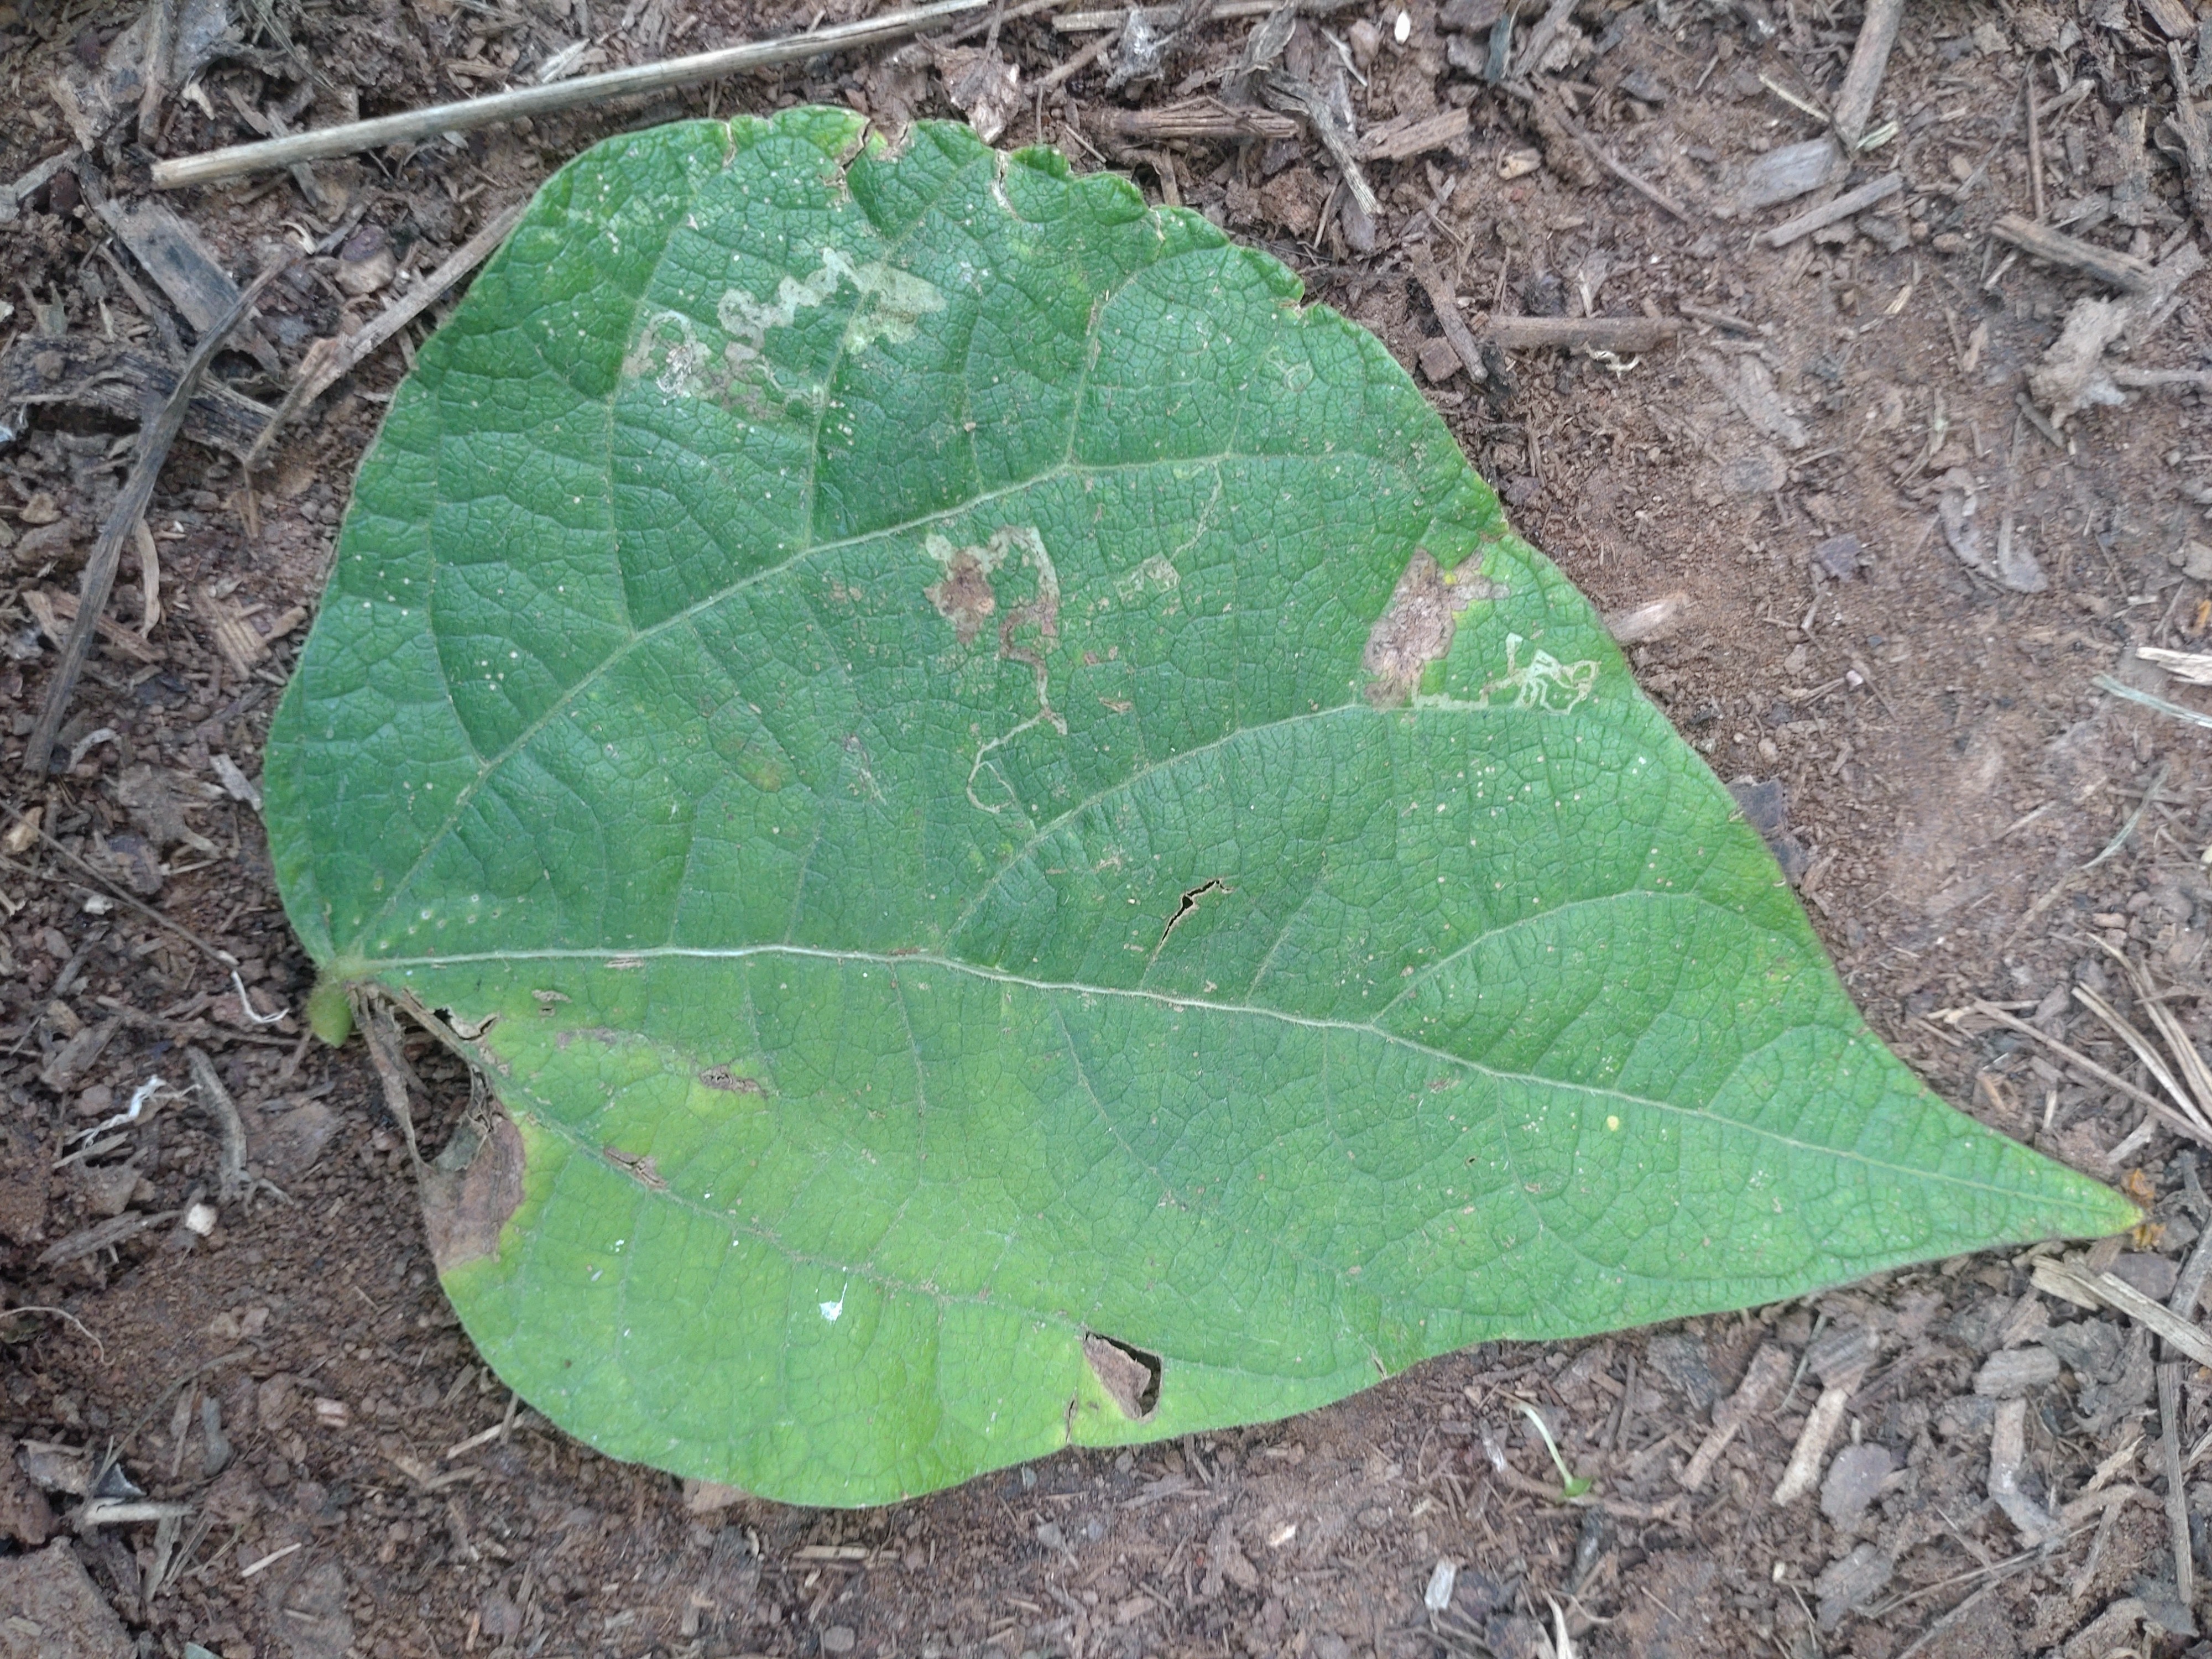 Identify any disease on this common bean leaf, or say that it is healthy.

anthracnose
